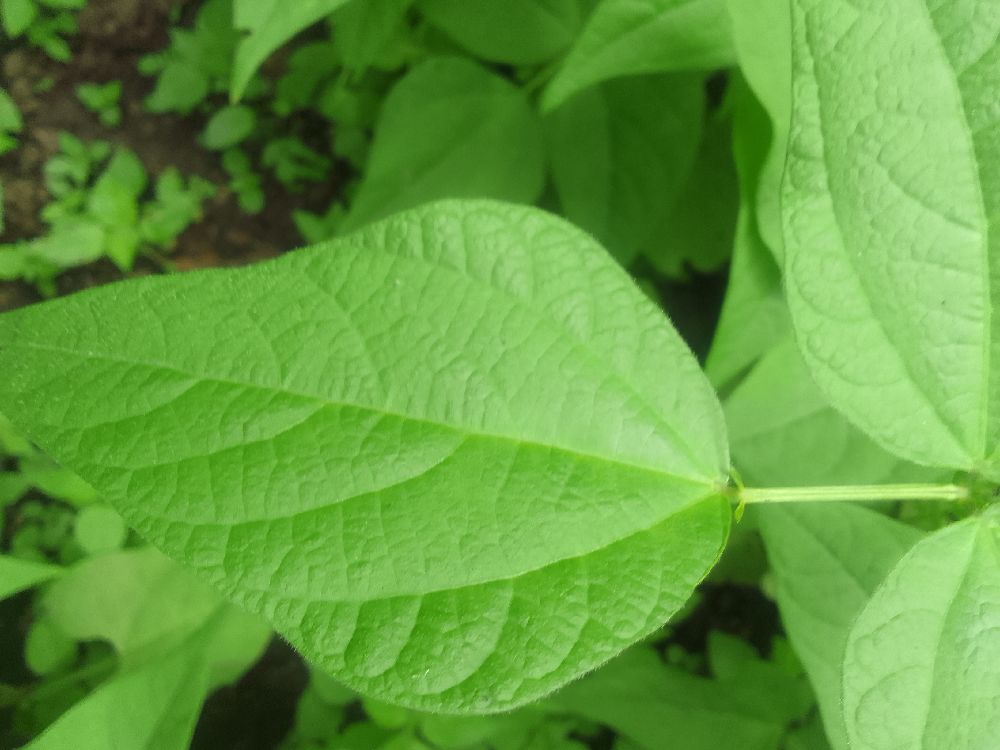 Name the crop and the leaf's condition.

common bean, healthy
